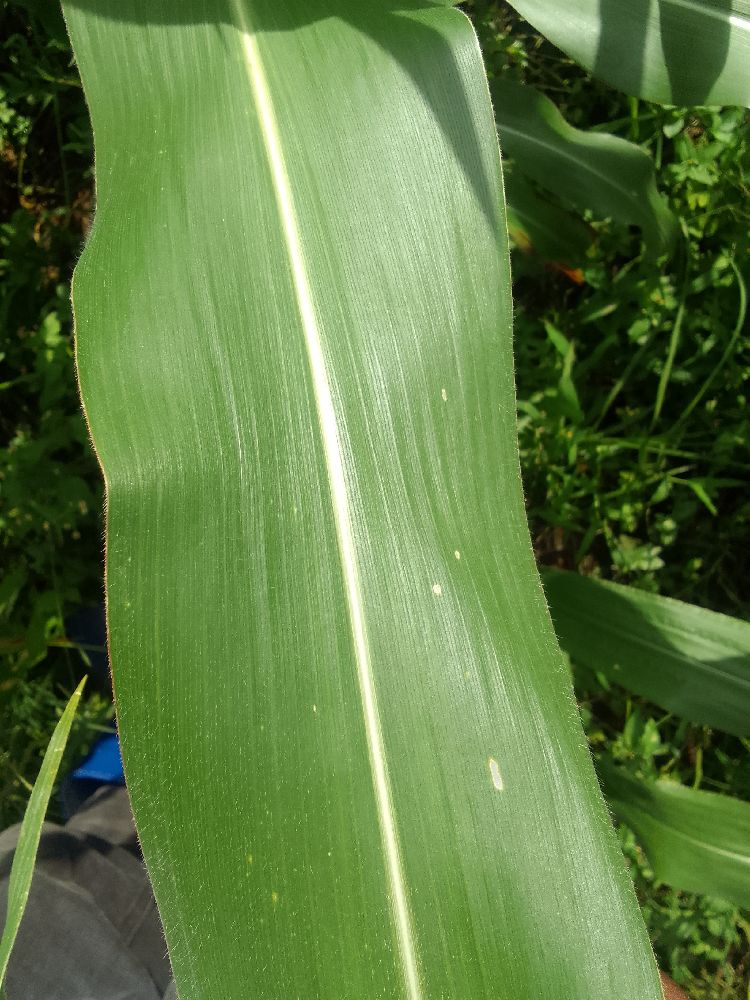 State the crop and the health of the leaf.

maize, healthy
